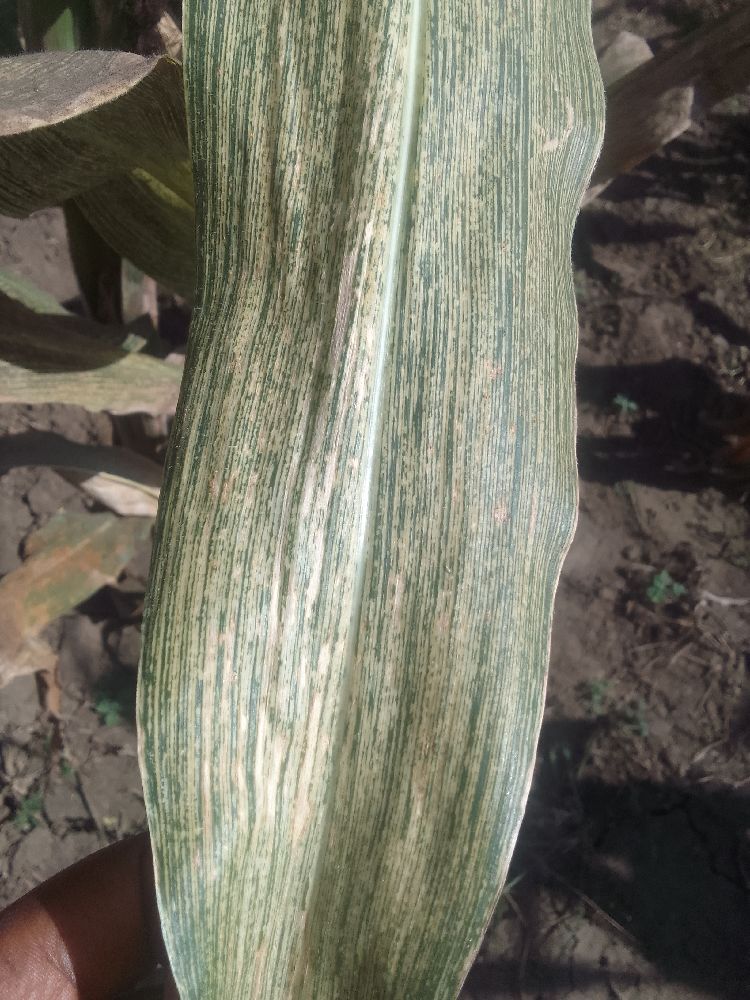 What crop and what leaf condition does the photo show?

maize, maize streak virus
